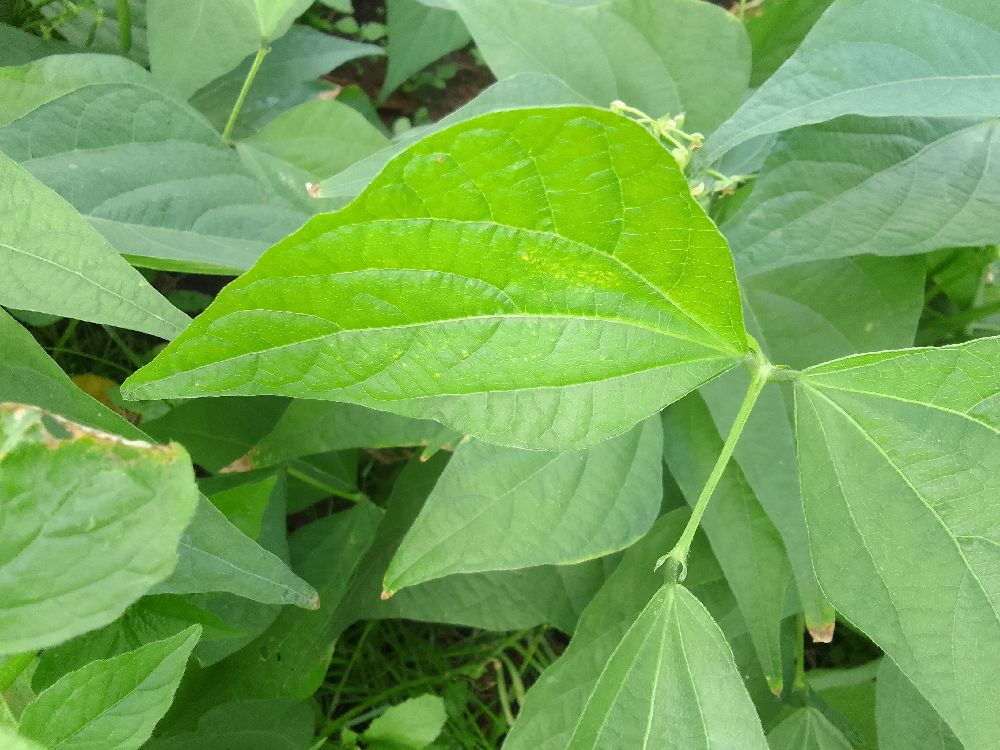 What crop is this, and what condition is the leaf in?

common bean, healthy
